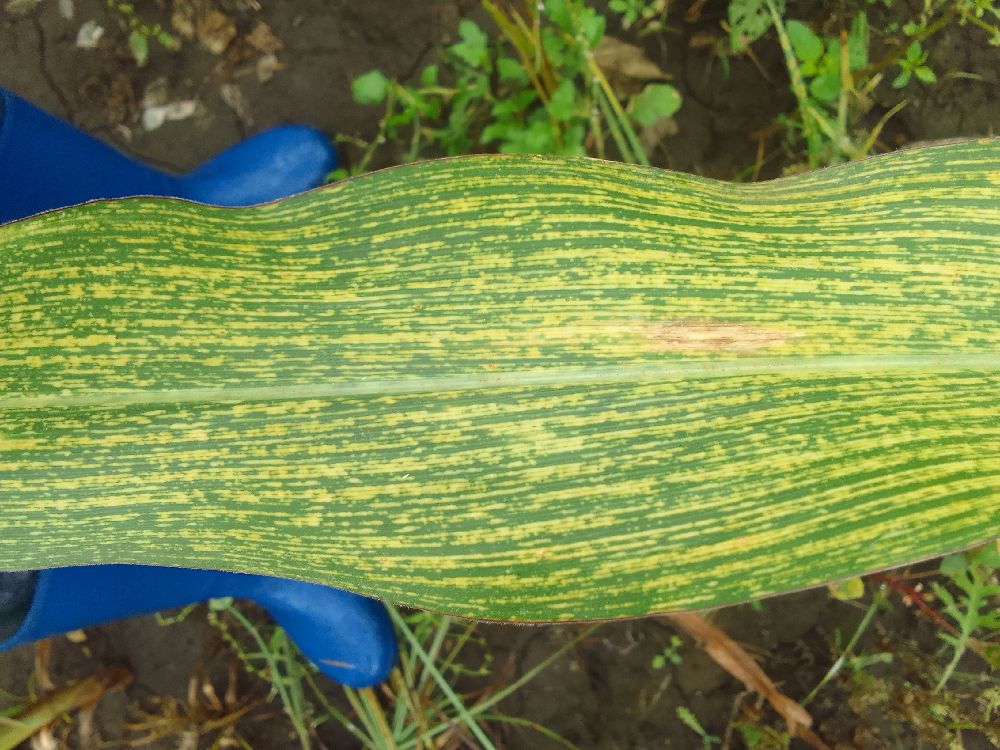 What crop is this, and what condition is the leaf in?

maize, maize streak virus
